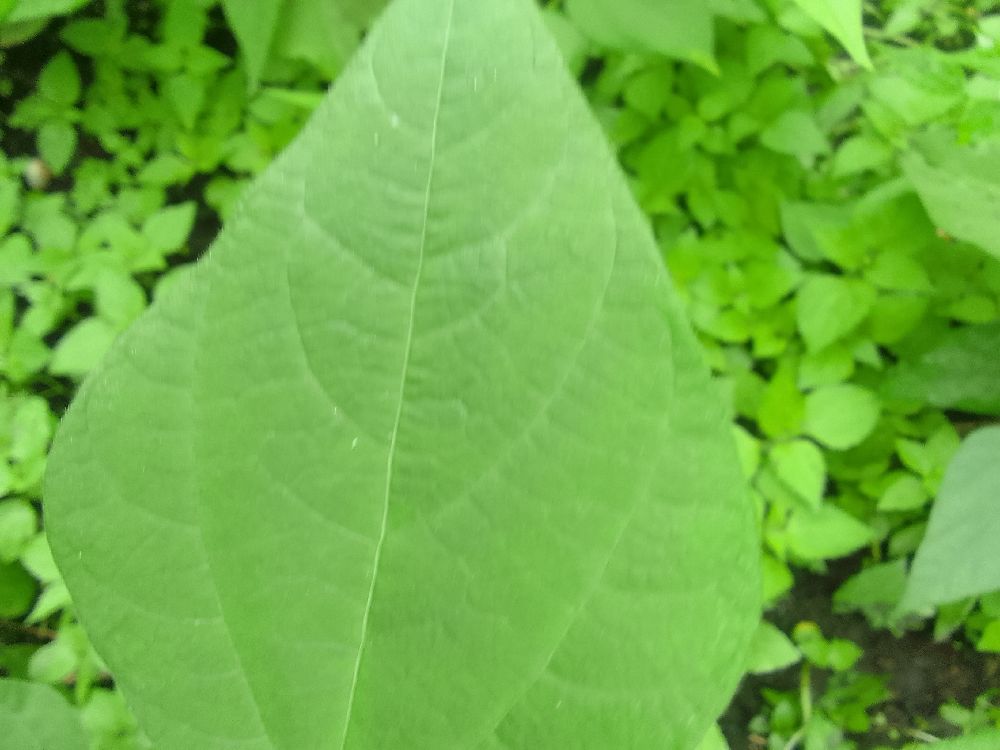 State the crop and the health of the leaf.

common bean, healthy
